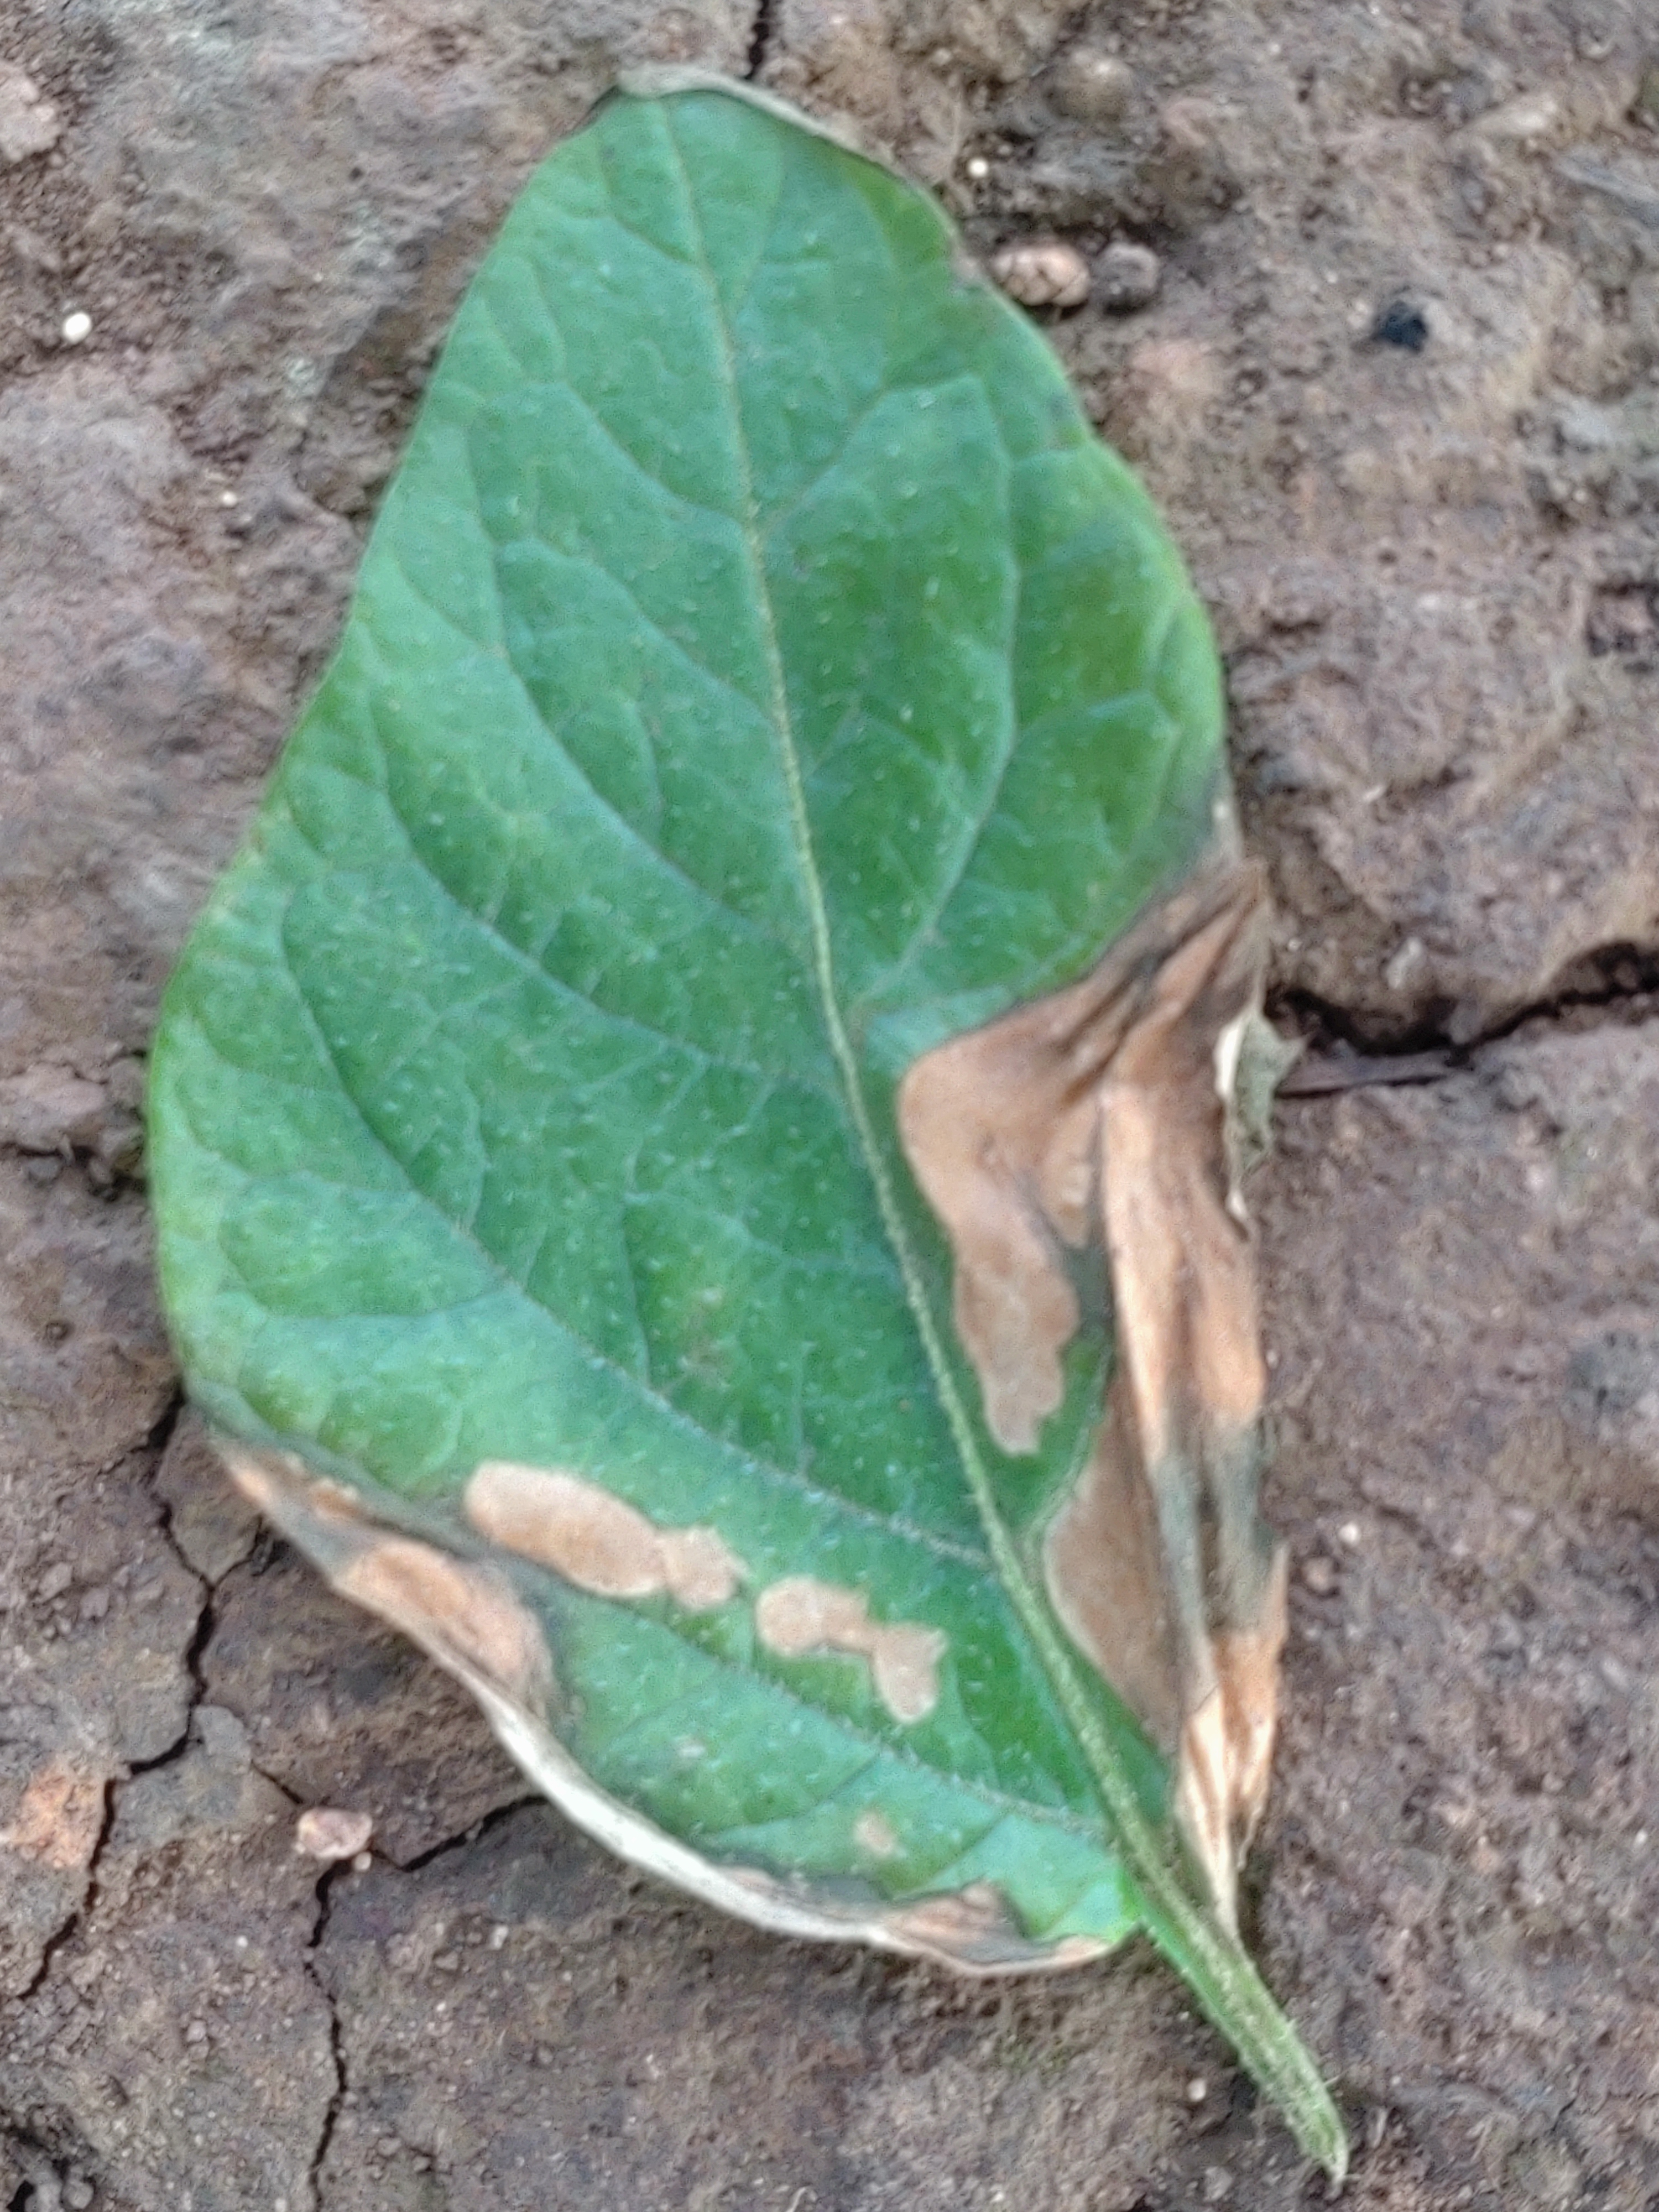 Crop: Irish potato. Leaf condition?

early blight
